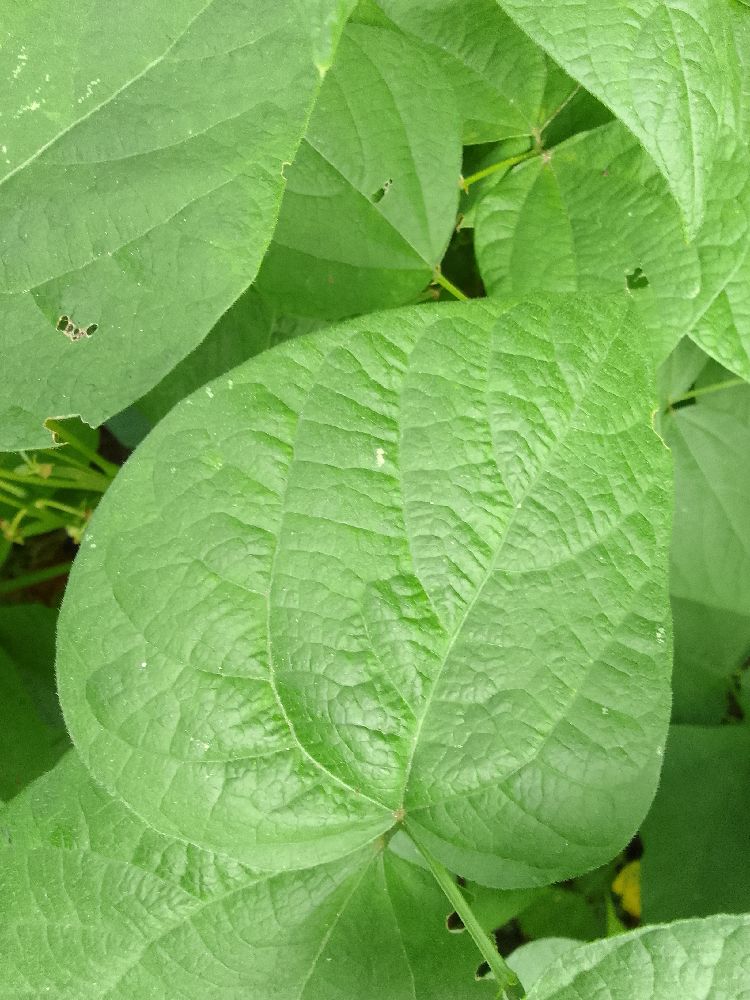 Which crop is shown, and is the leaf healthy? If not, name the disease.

common bean, healthy
